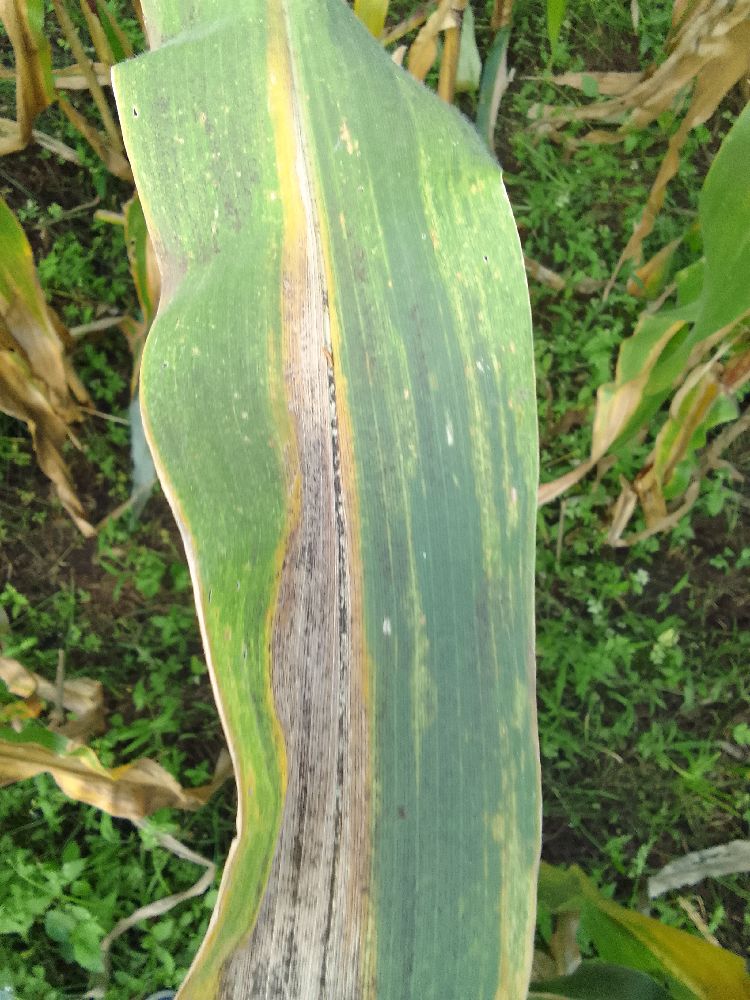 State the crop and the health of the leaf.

maize, maize lethal necrosis
